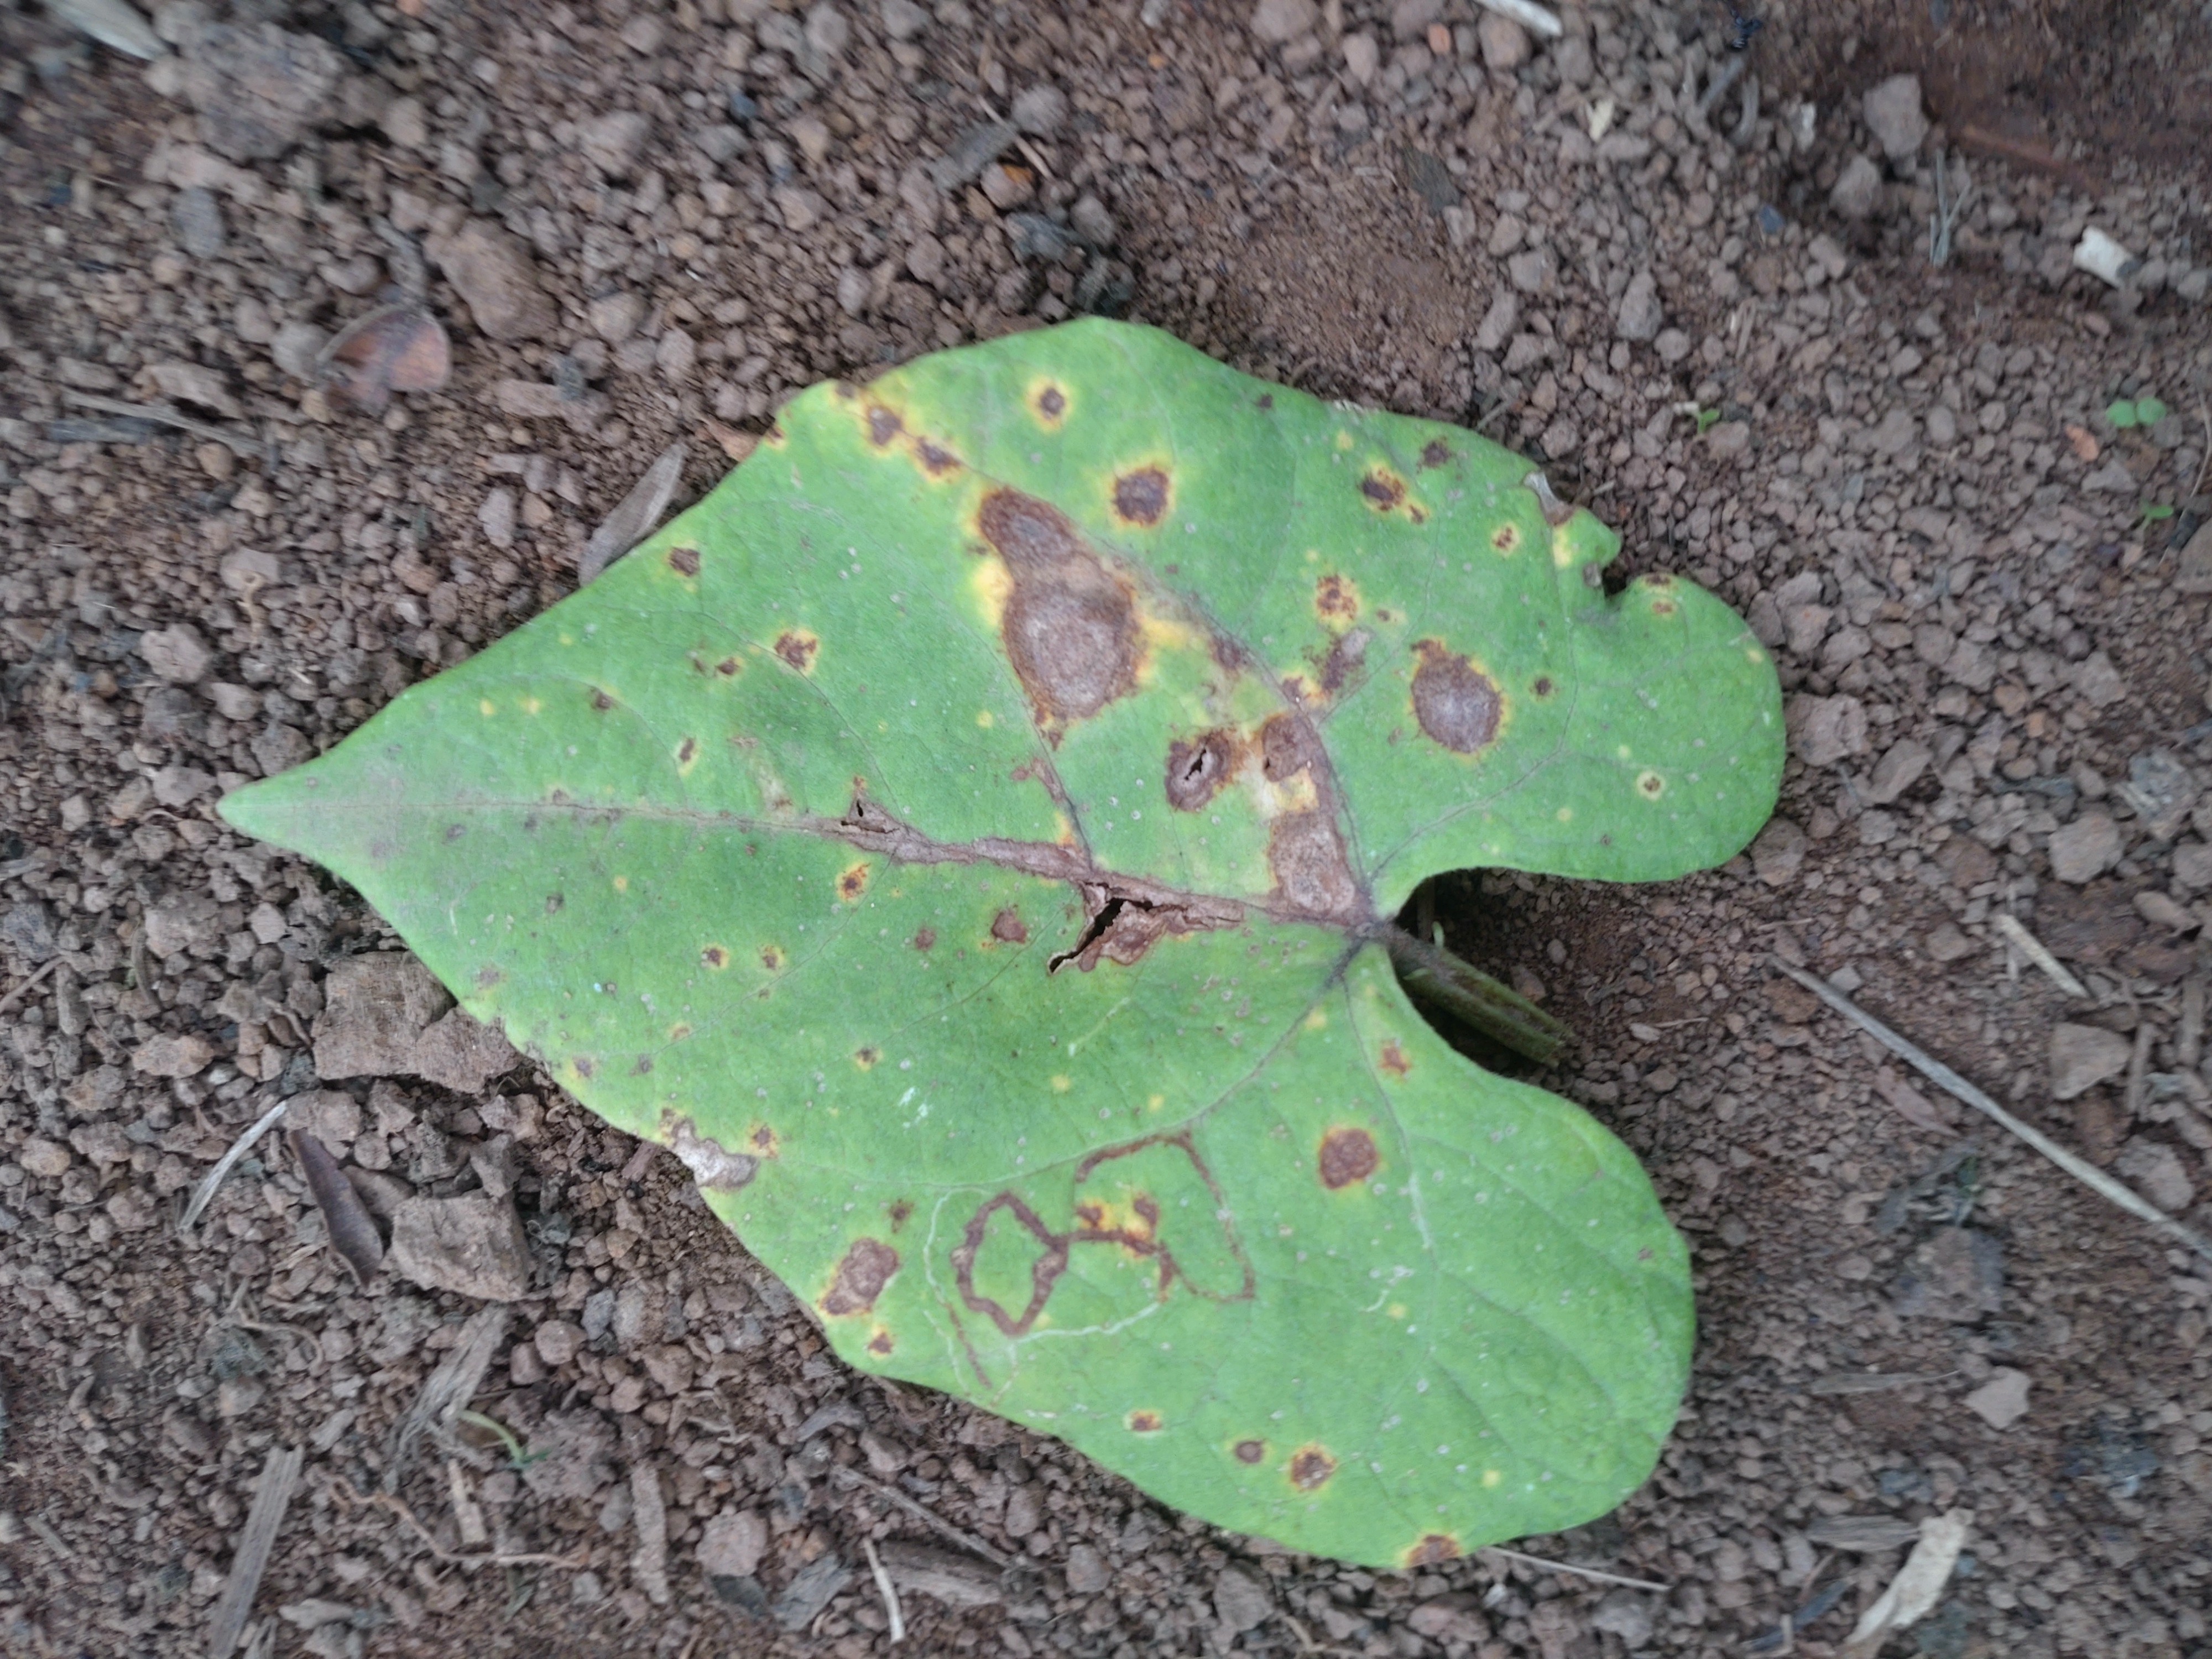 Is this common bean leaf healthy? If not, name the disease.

rust
